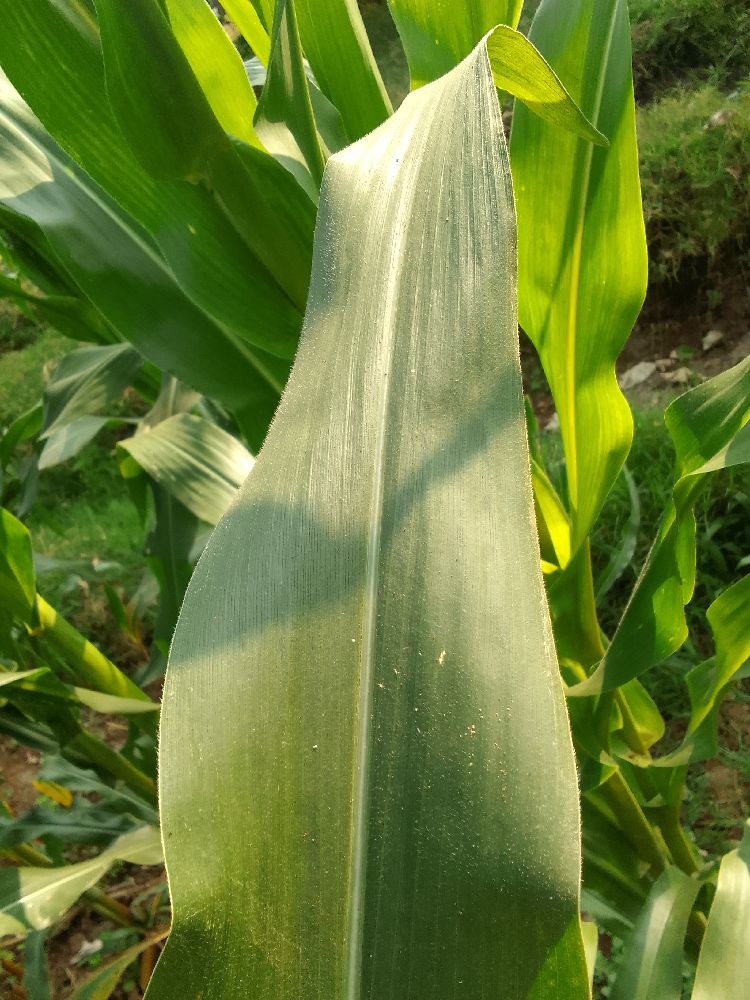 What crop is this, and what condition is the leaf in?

maize, healthy
